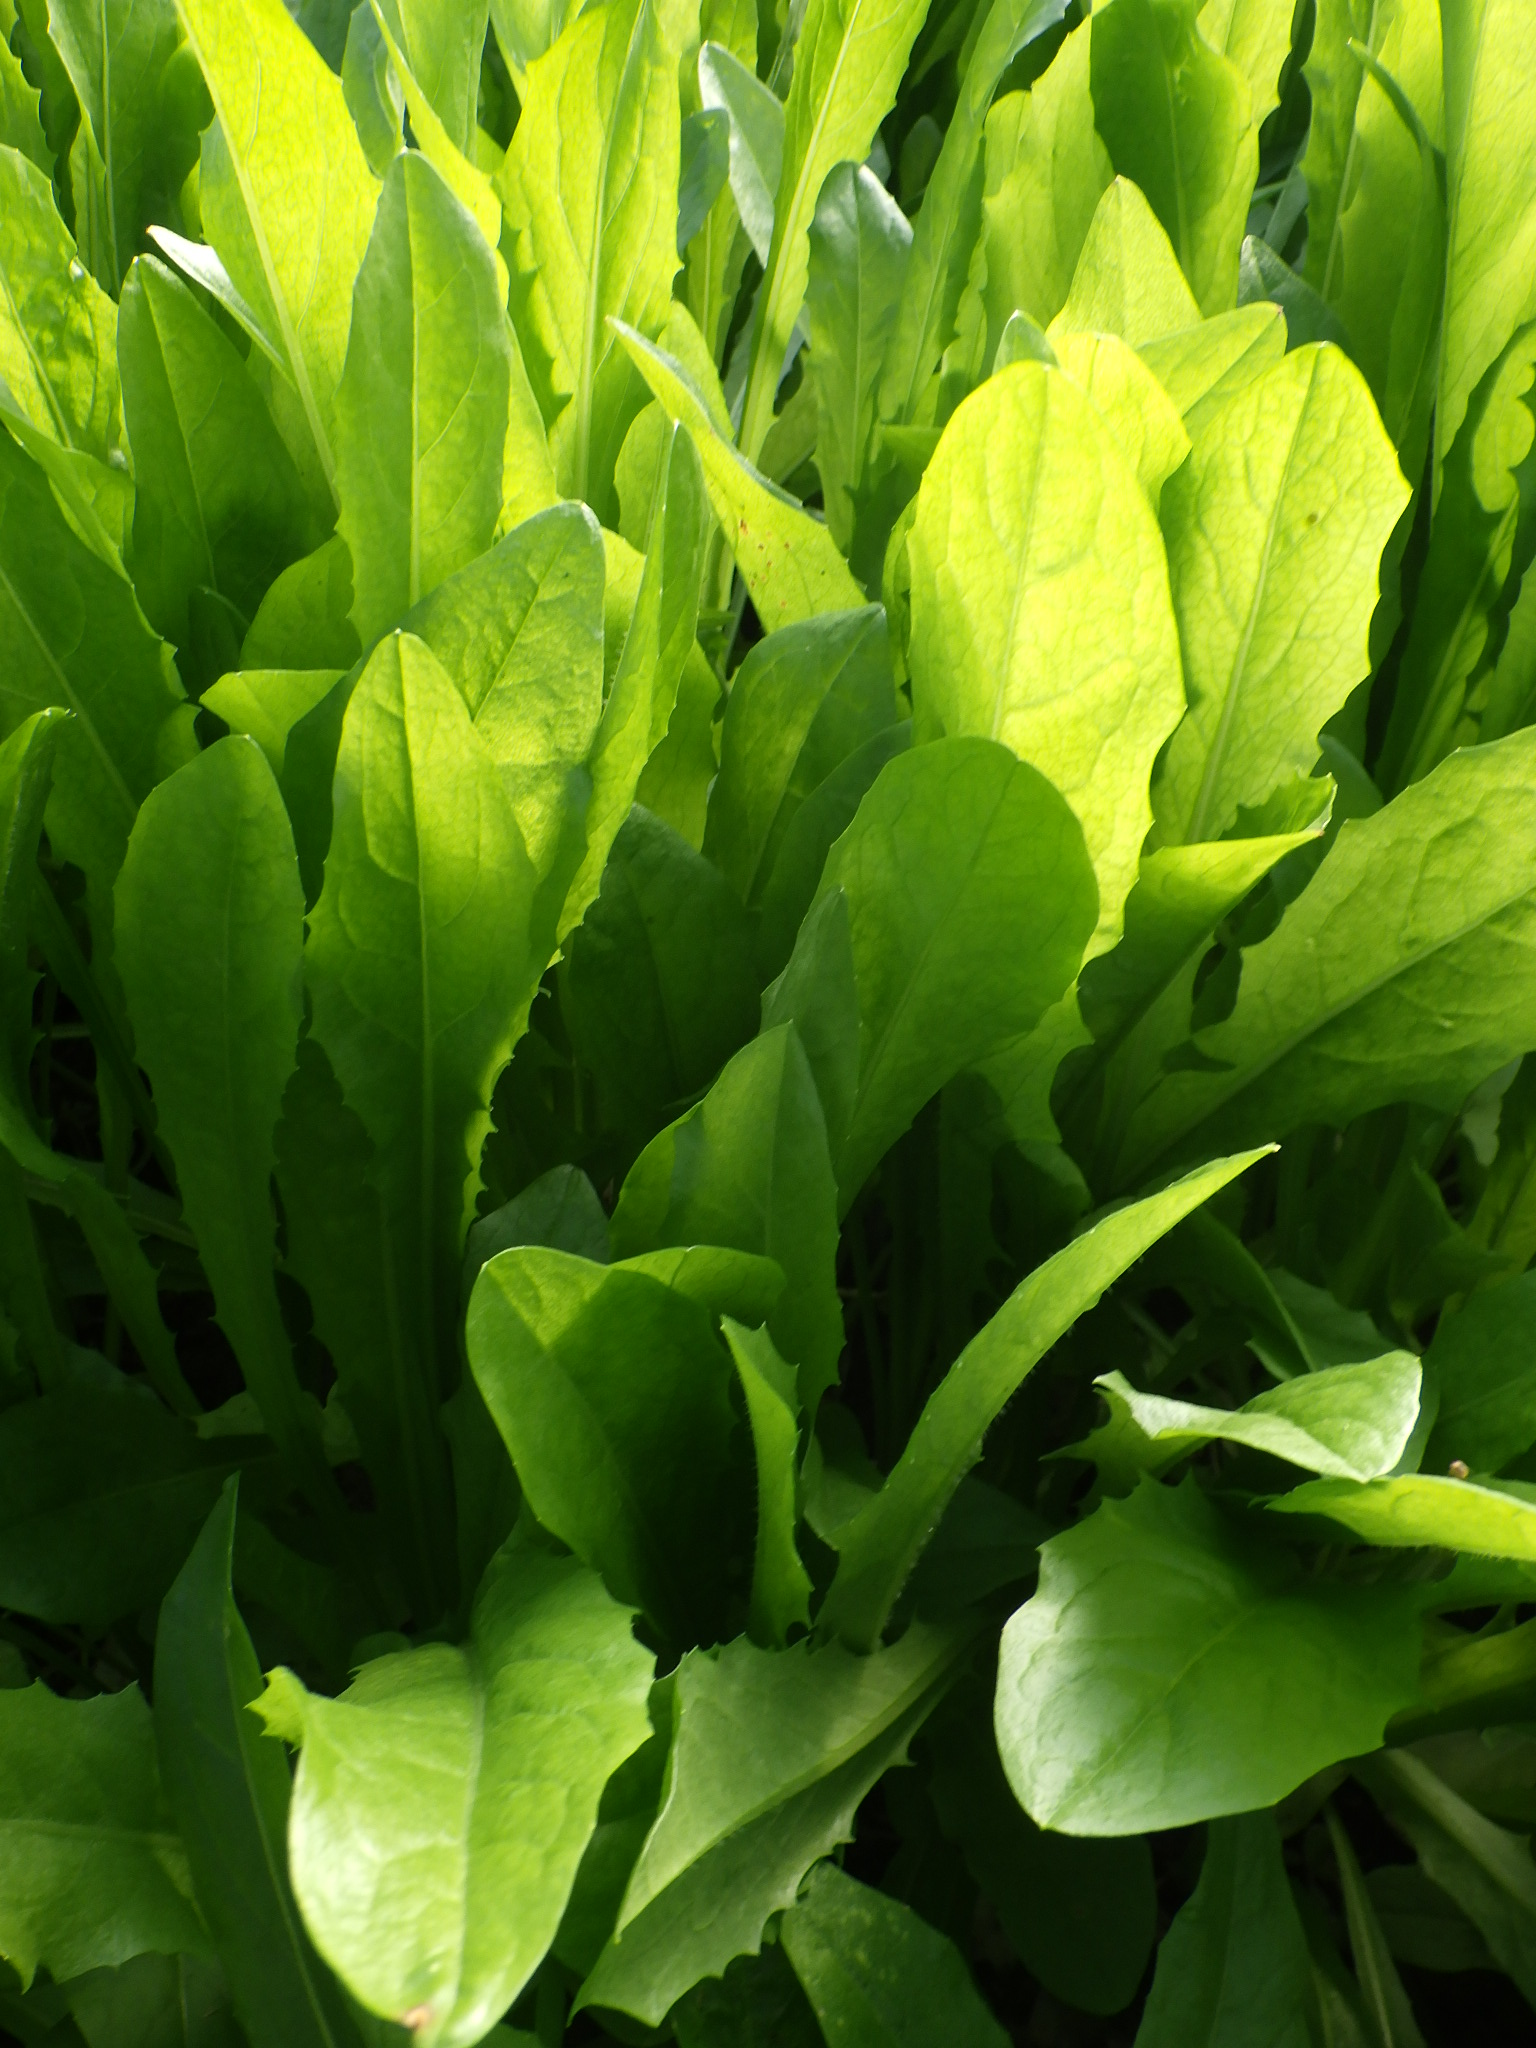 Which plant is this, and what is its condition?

chicory, healthy
